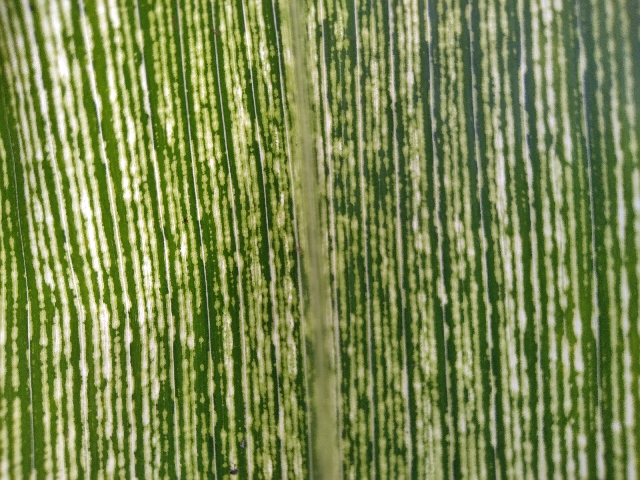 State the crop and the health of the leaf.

maize, maize streak virus
